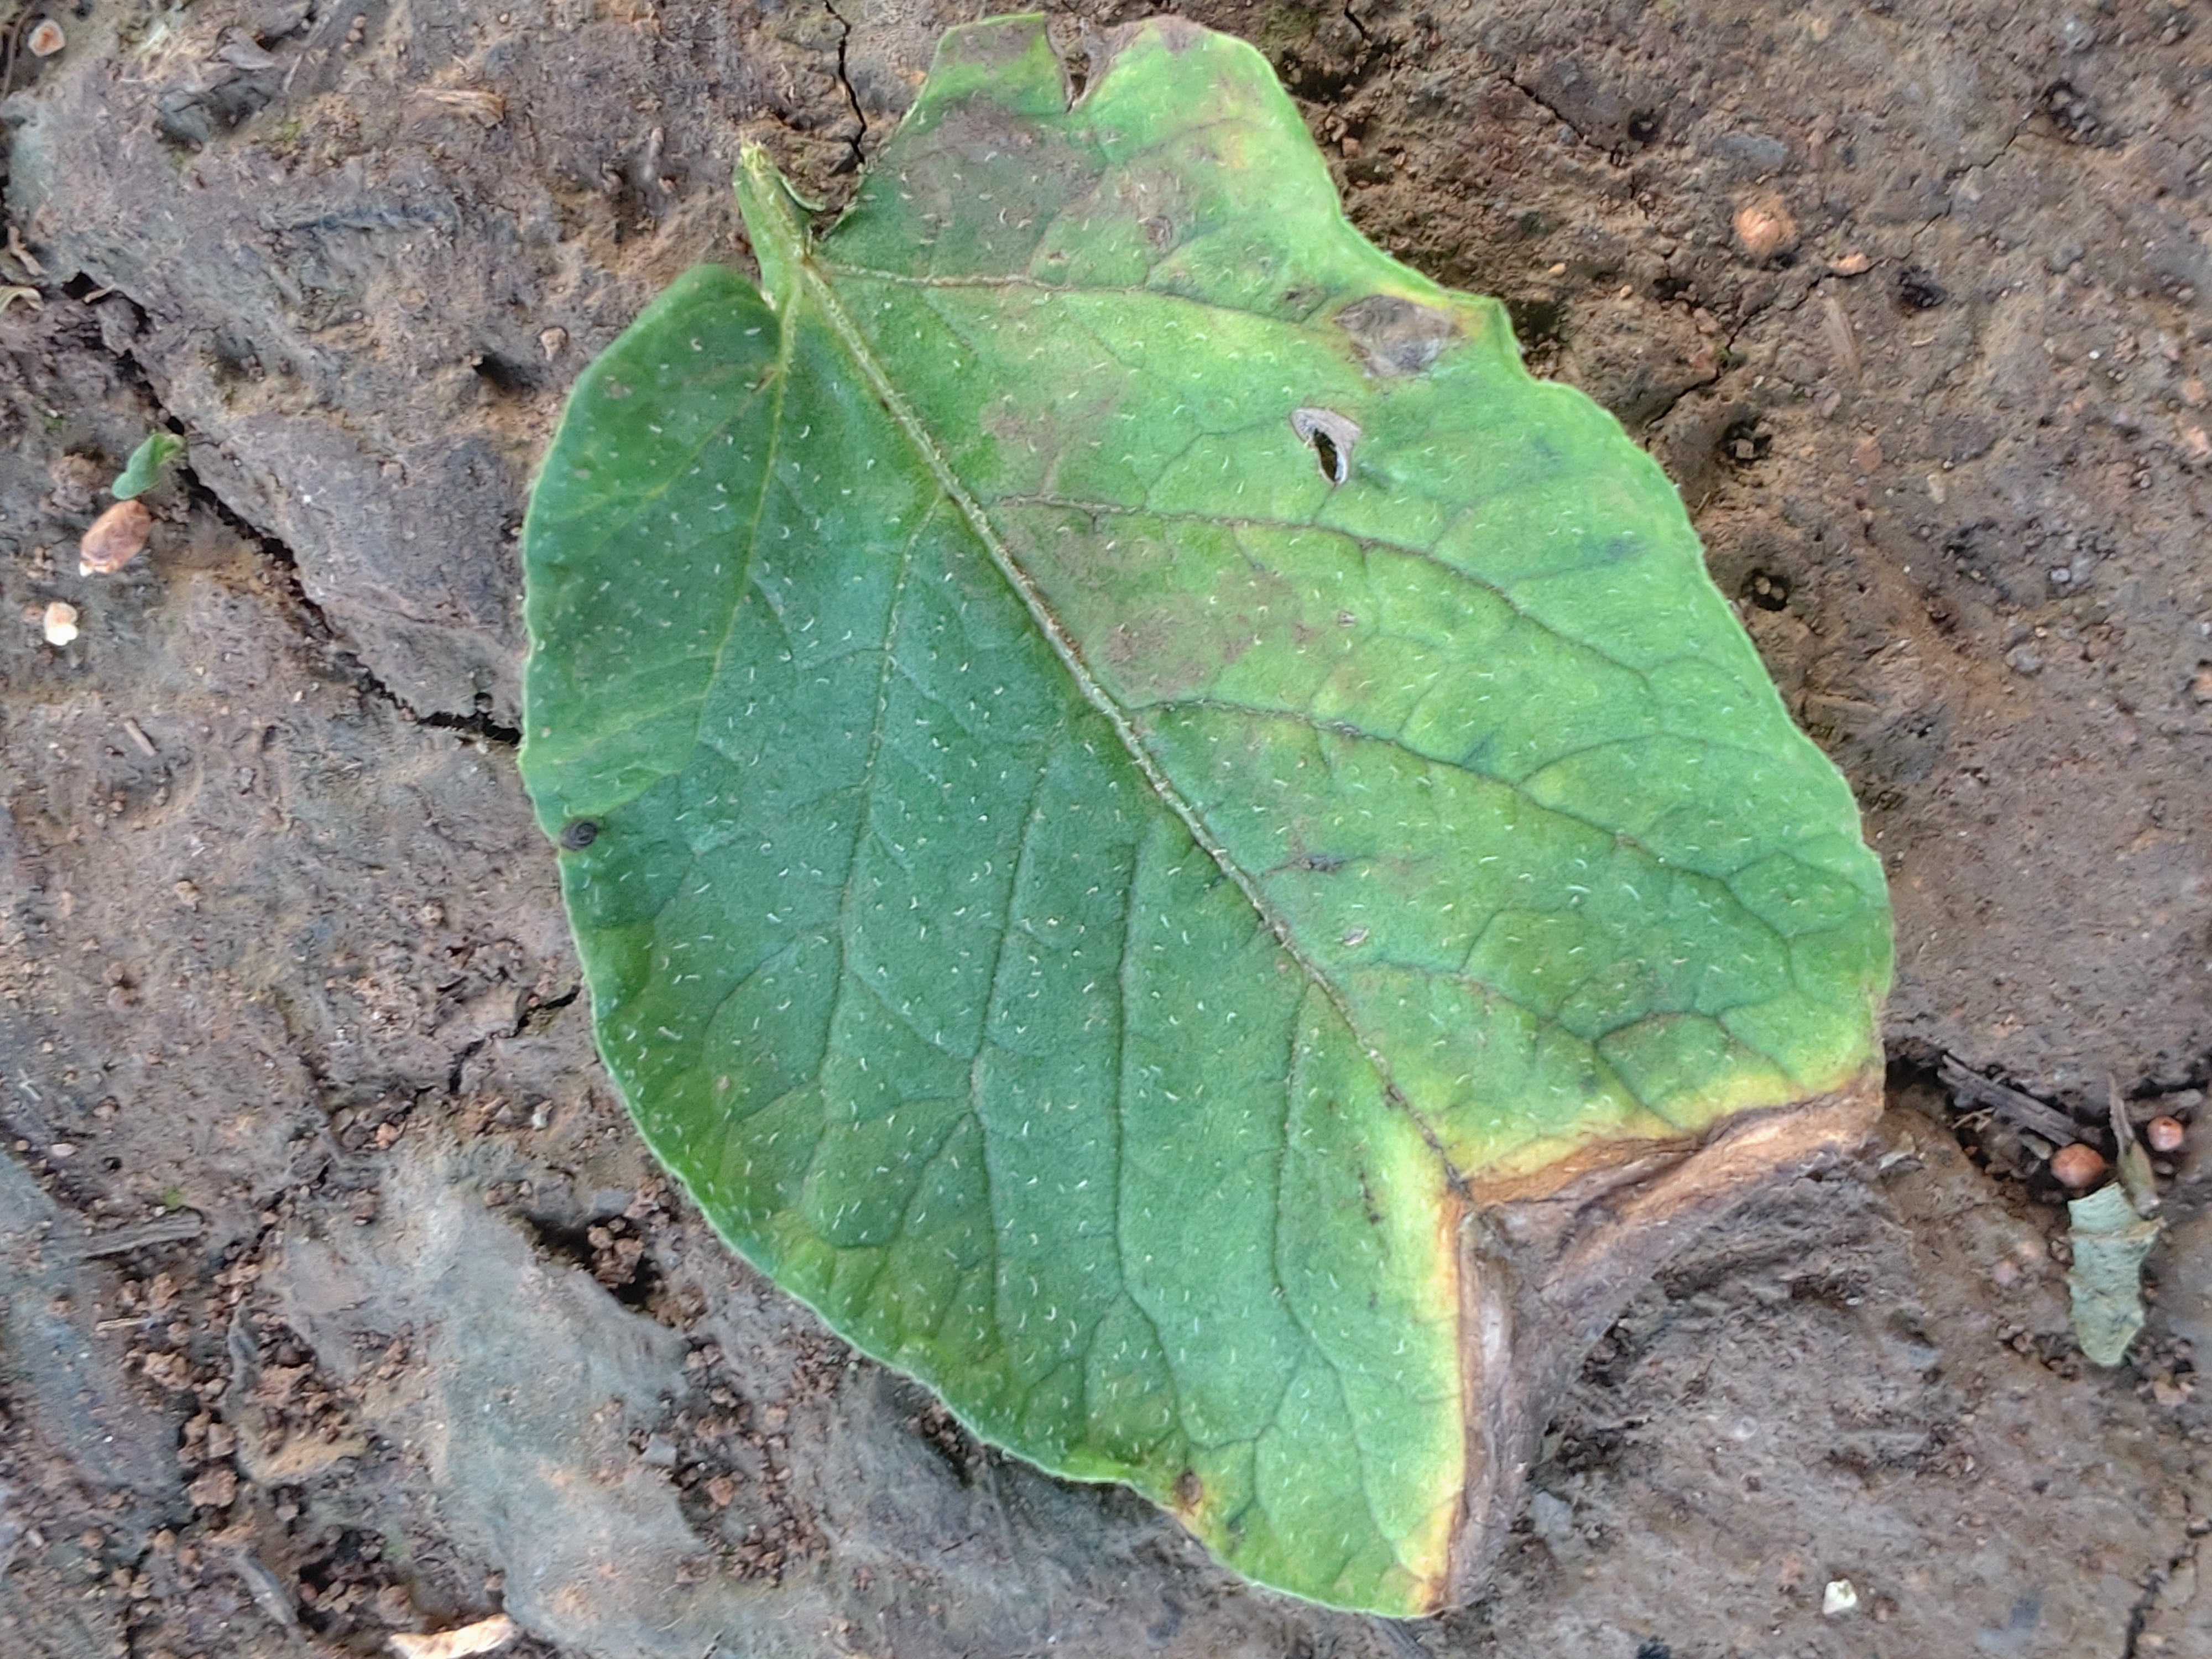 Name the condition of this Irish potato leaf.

early blight
